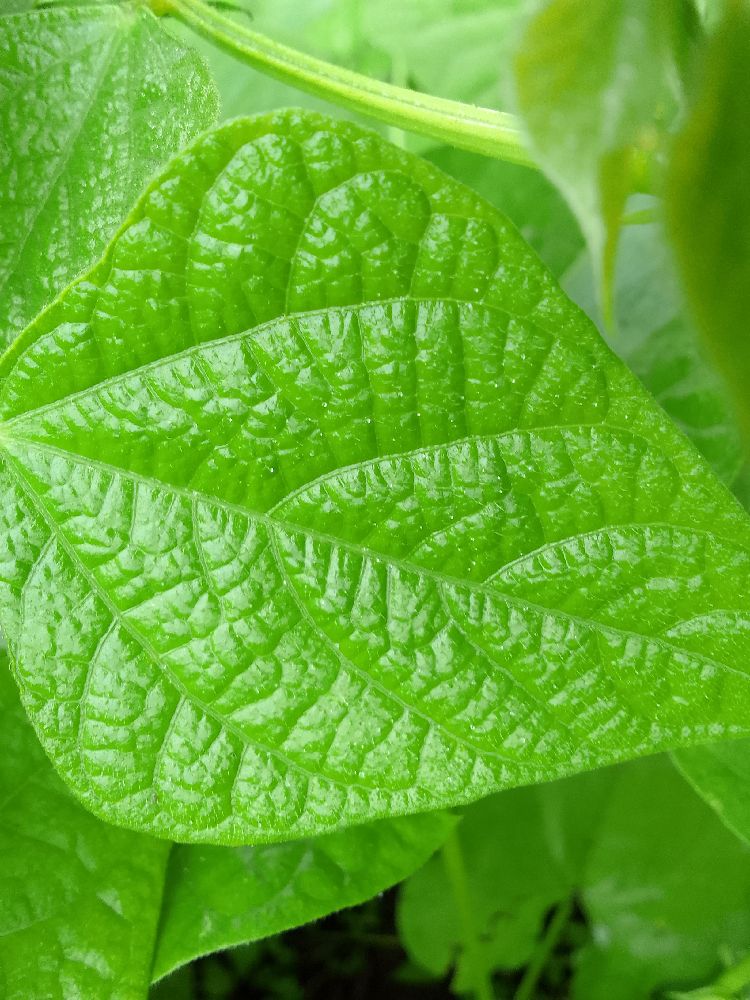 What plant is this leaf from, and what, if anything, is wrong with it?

common bean, healthy
